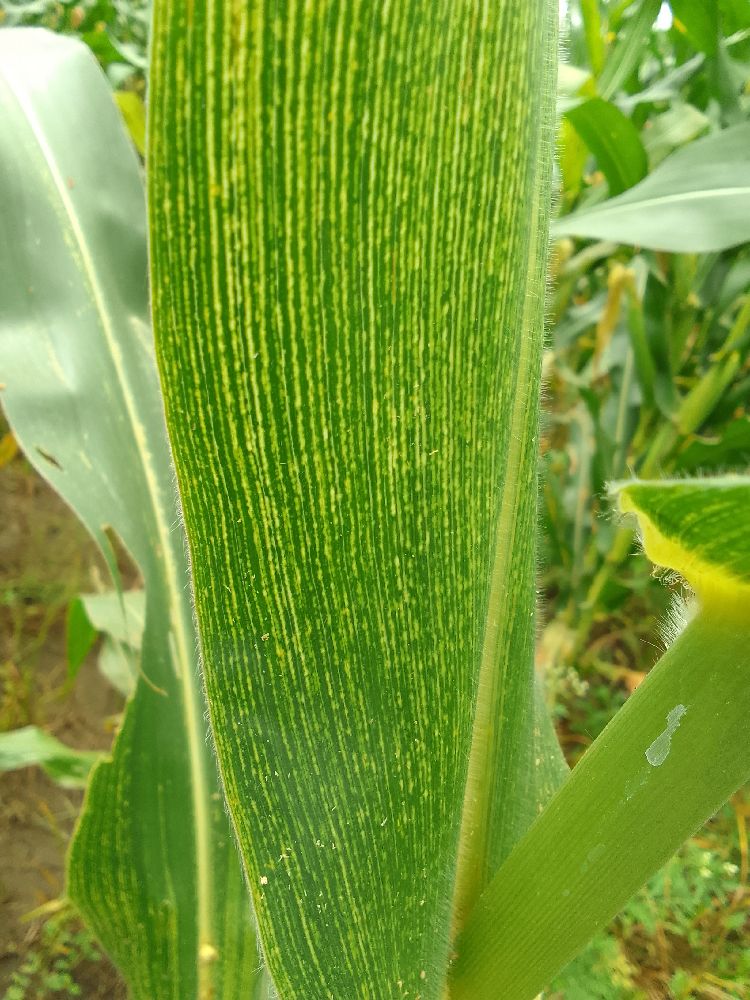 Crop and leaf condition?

maize, maize streak virus
